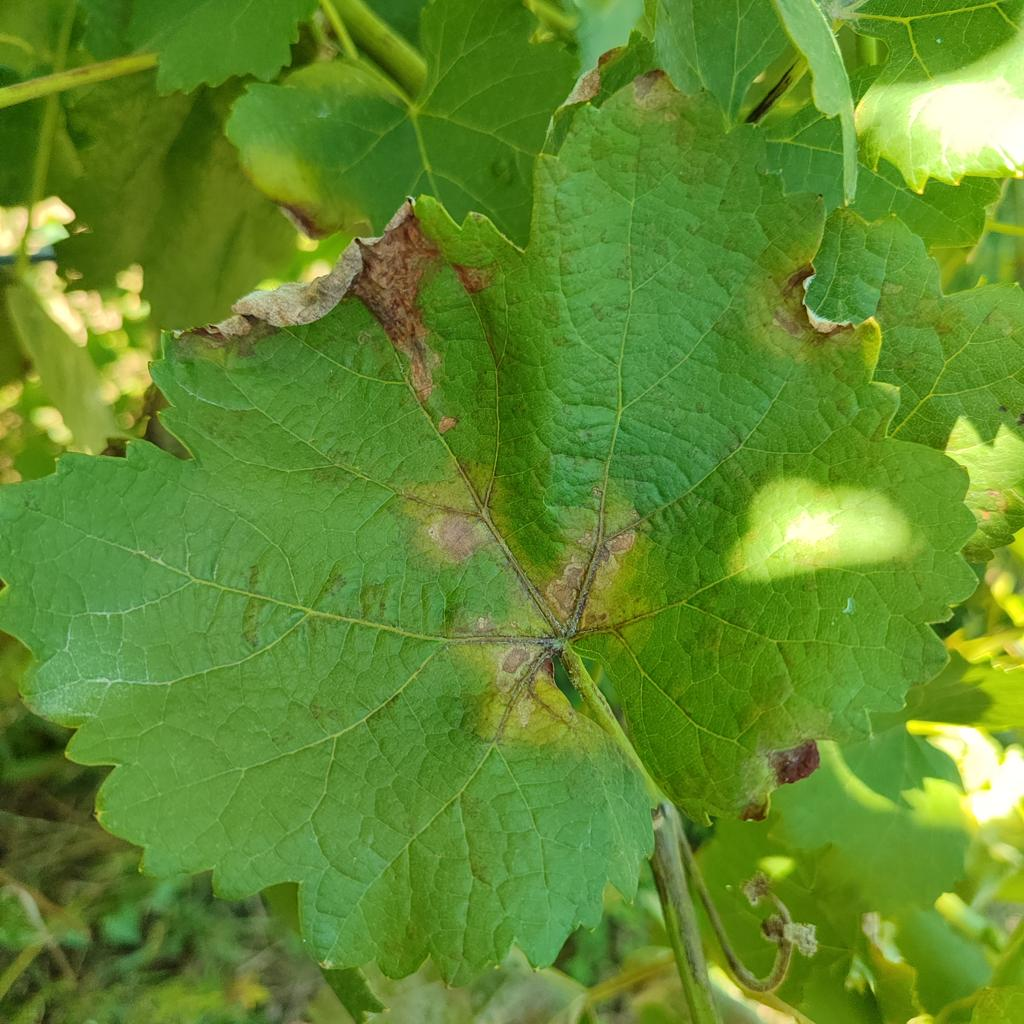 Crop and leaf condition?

grapevine, downy mildew
